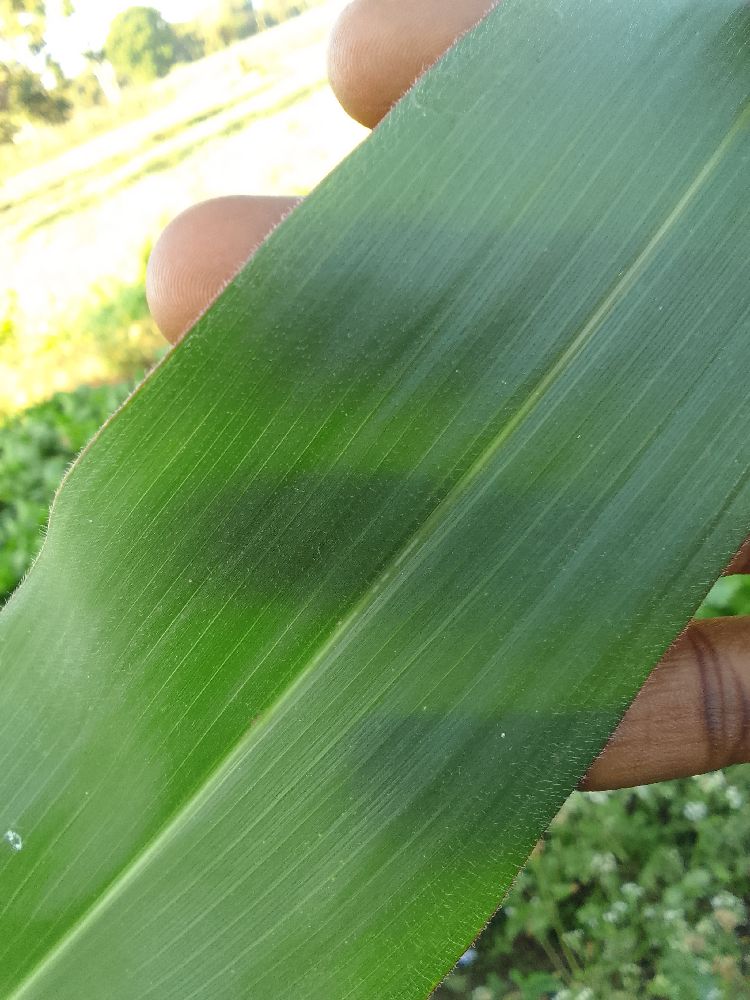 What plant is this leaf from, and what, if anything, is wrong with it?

maize, healthy
